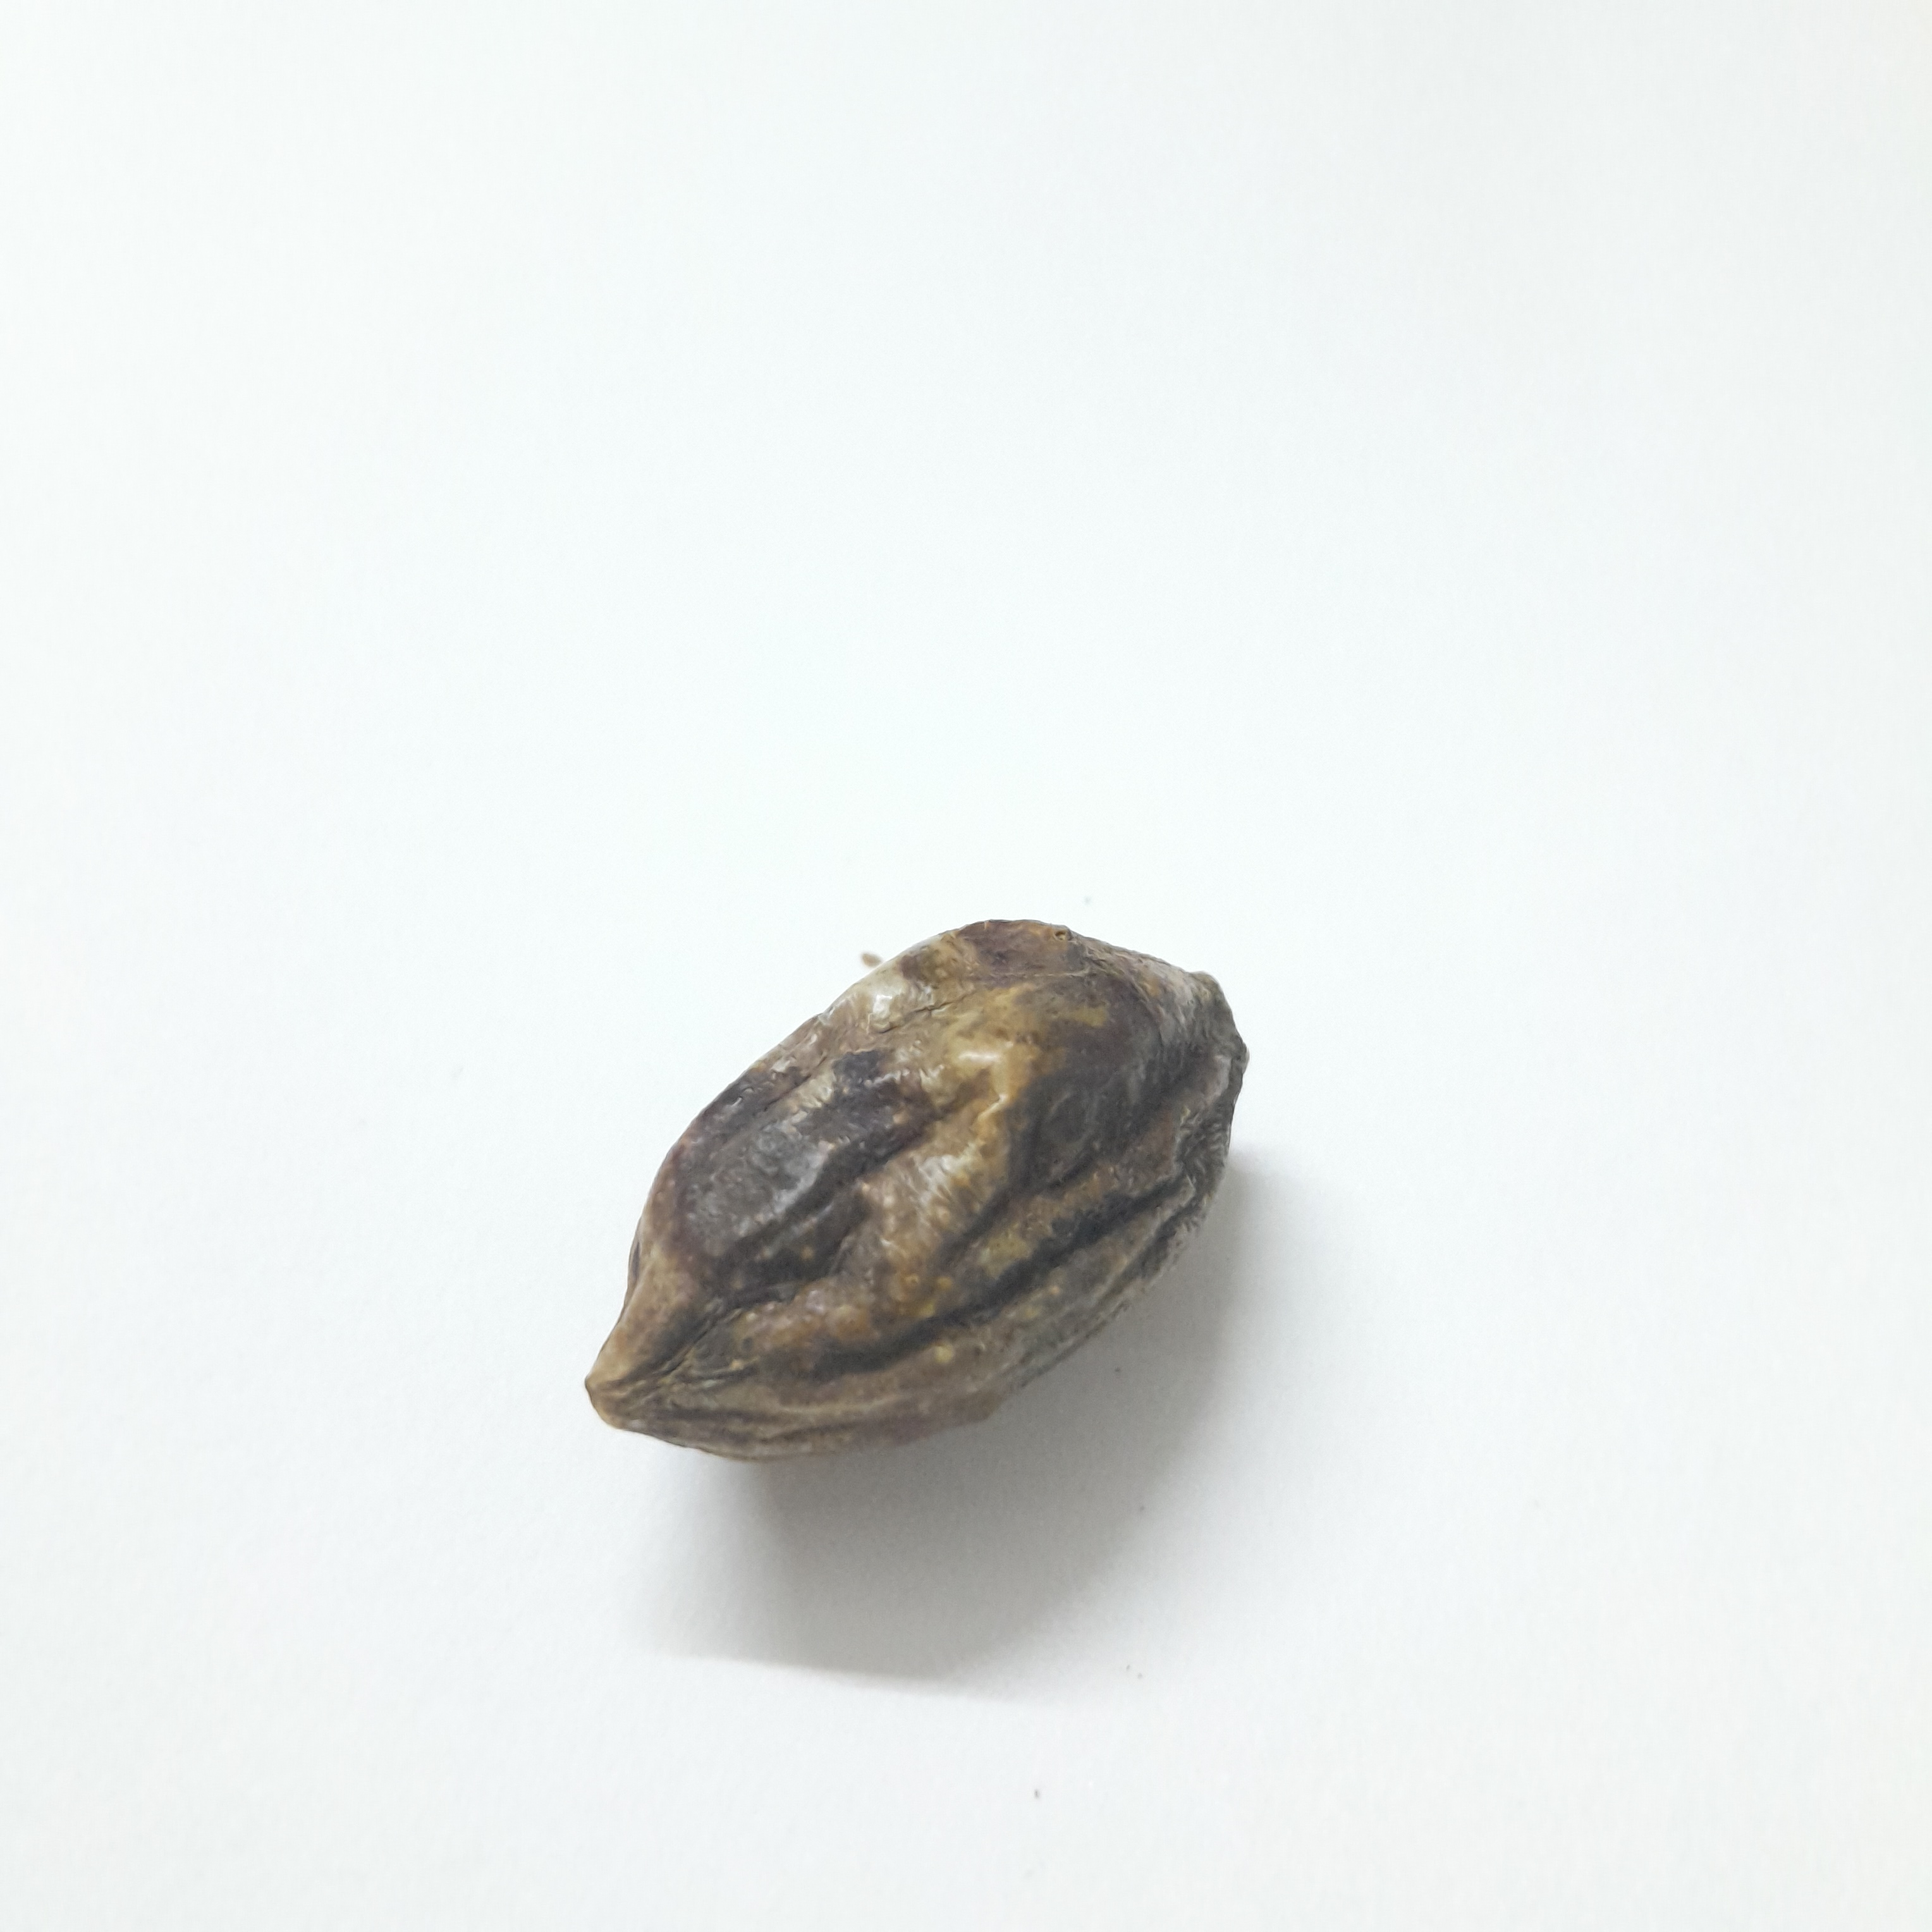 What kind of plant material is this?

hirdaa
